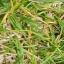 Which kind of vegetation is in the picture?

grass
